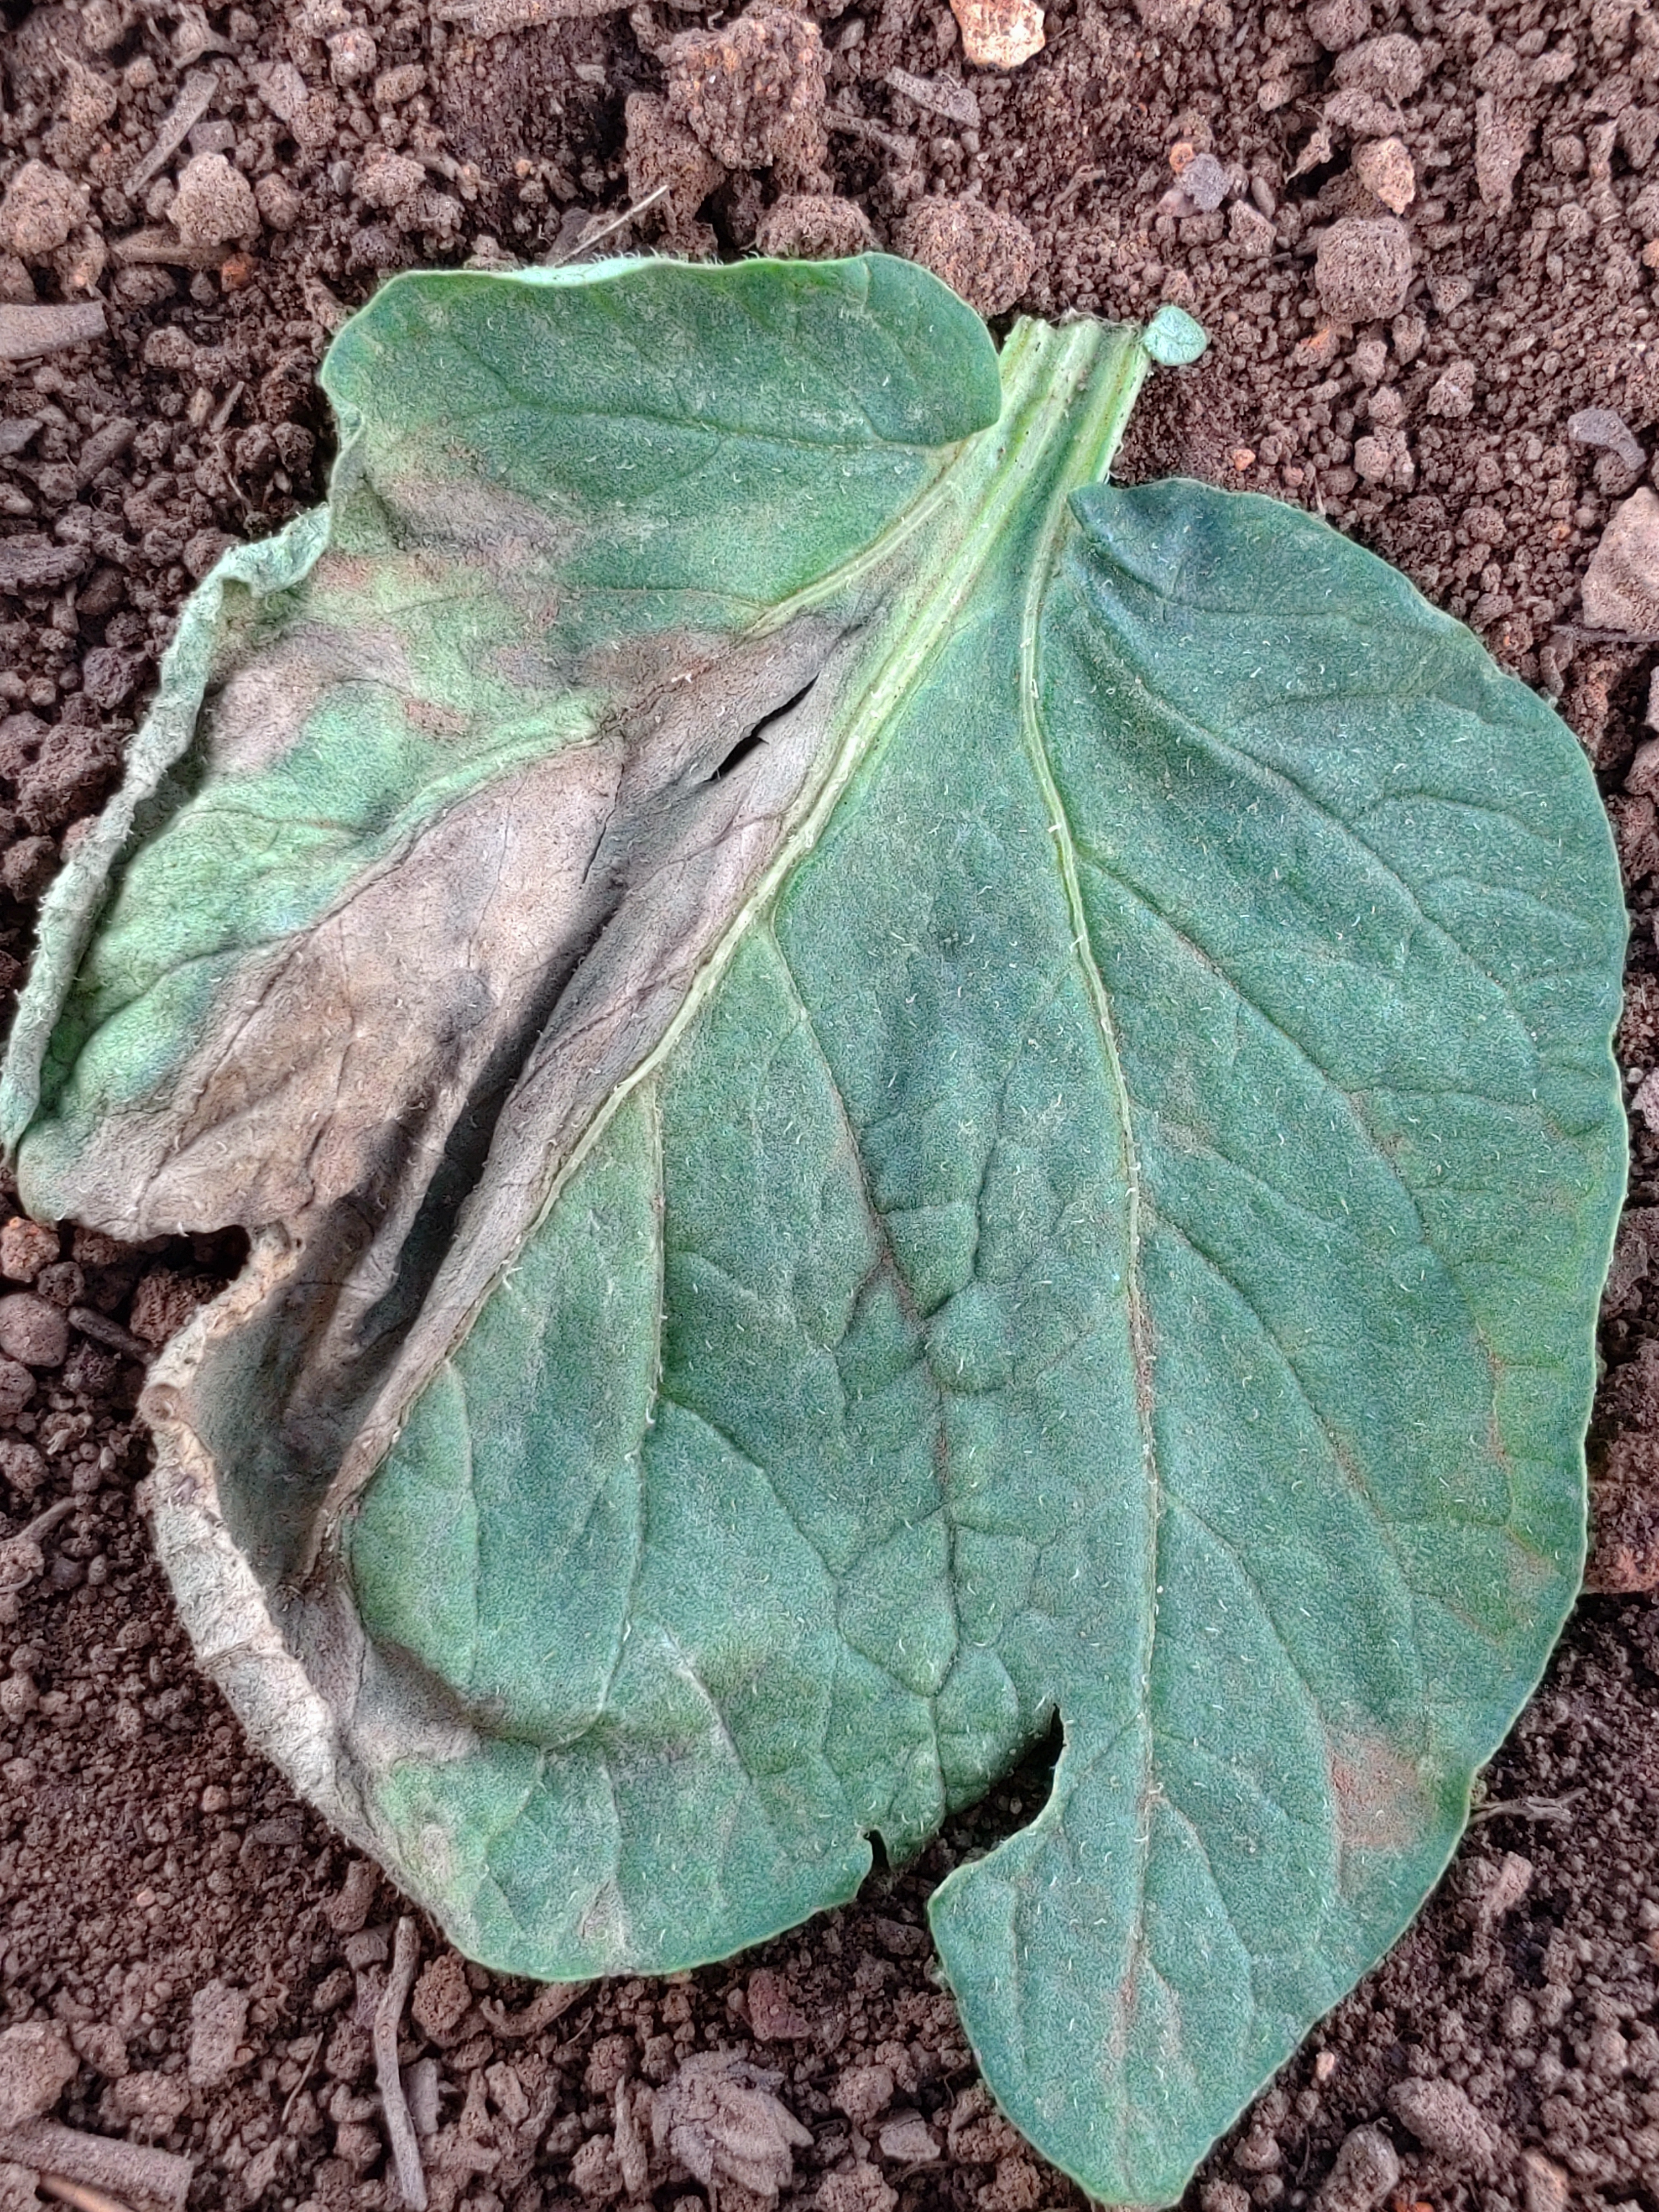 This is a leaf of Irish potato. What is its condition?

early blight
